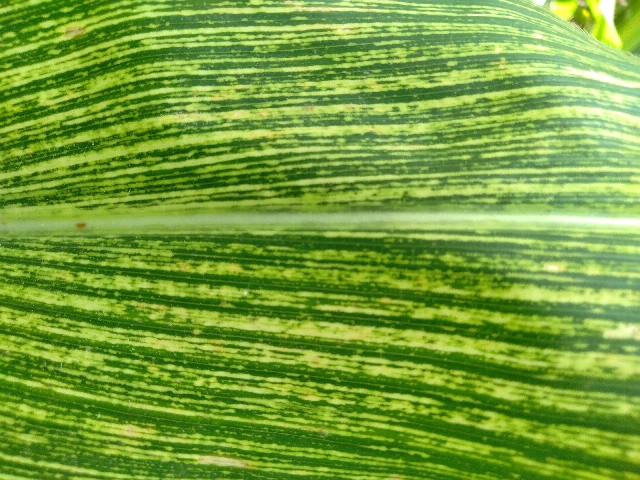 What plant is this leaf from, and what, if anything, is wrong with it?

maize, maize streak virus
